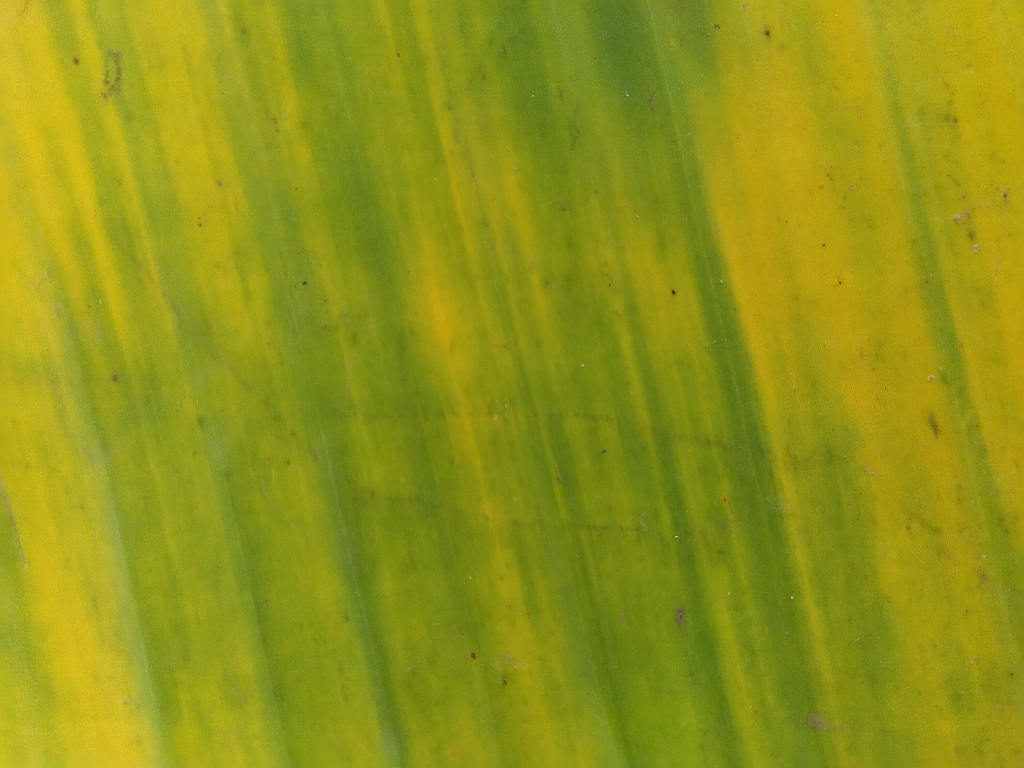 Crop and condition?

banana, fusarium wilt race 1
